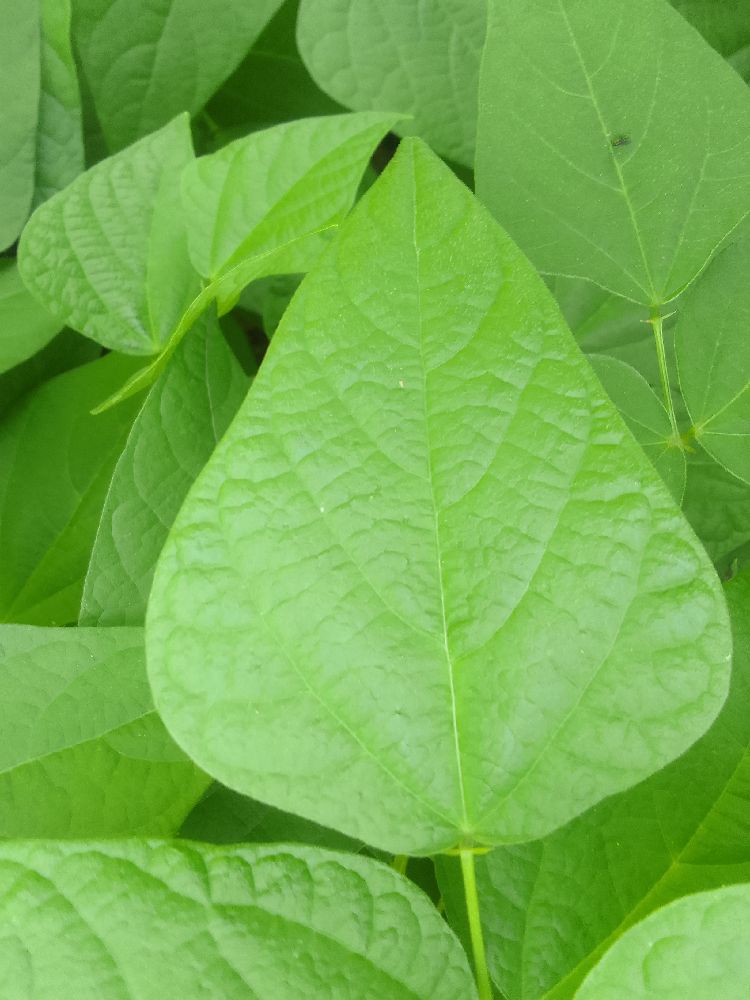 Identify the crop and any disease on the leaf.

common bean, healthy
